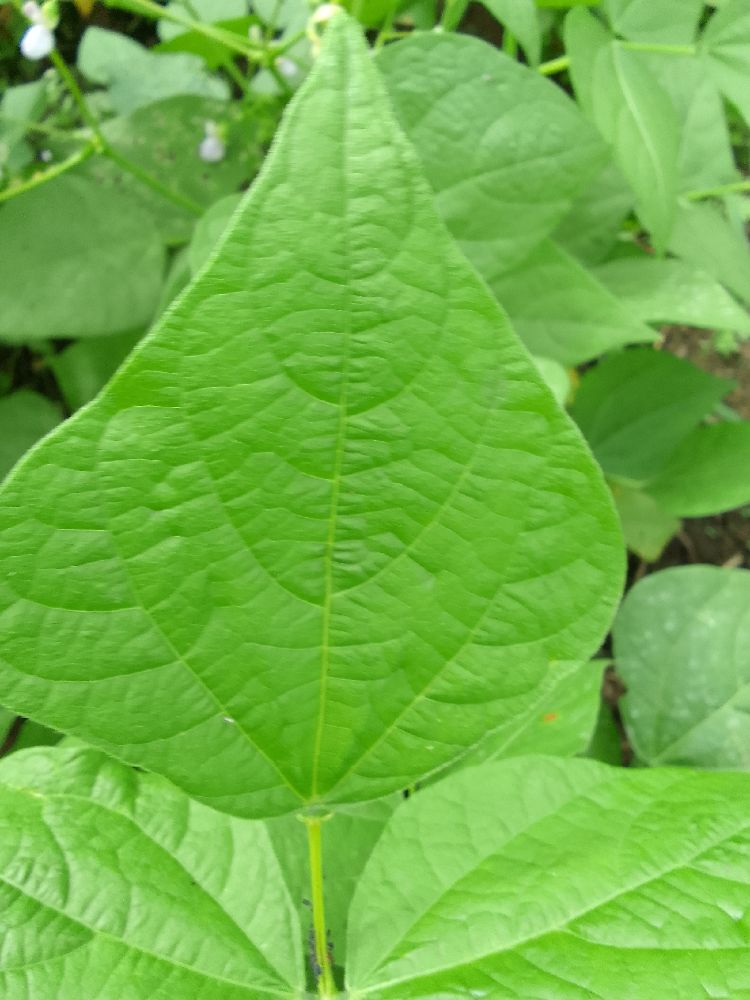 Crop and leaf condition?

common bean, healthy
